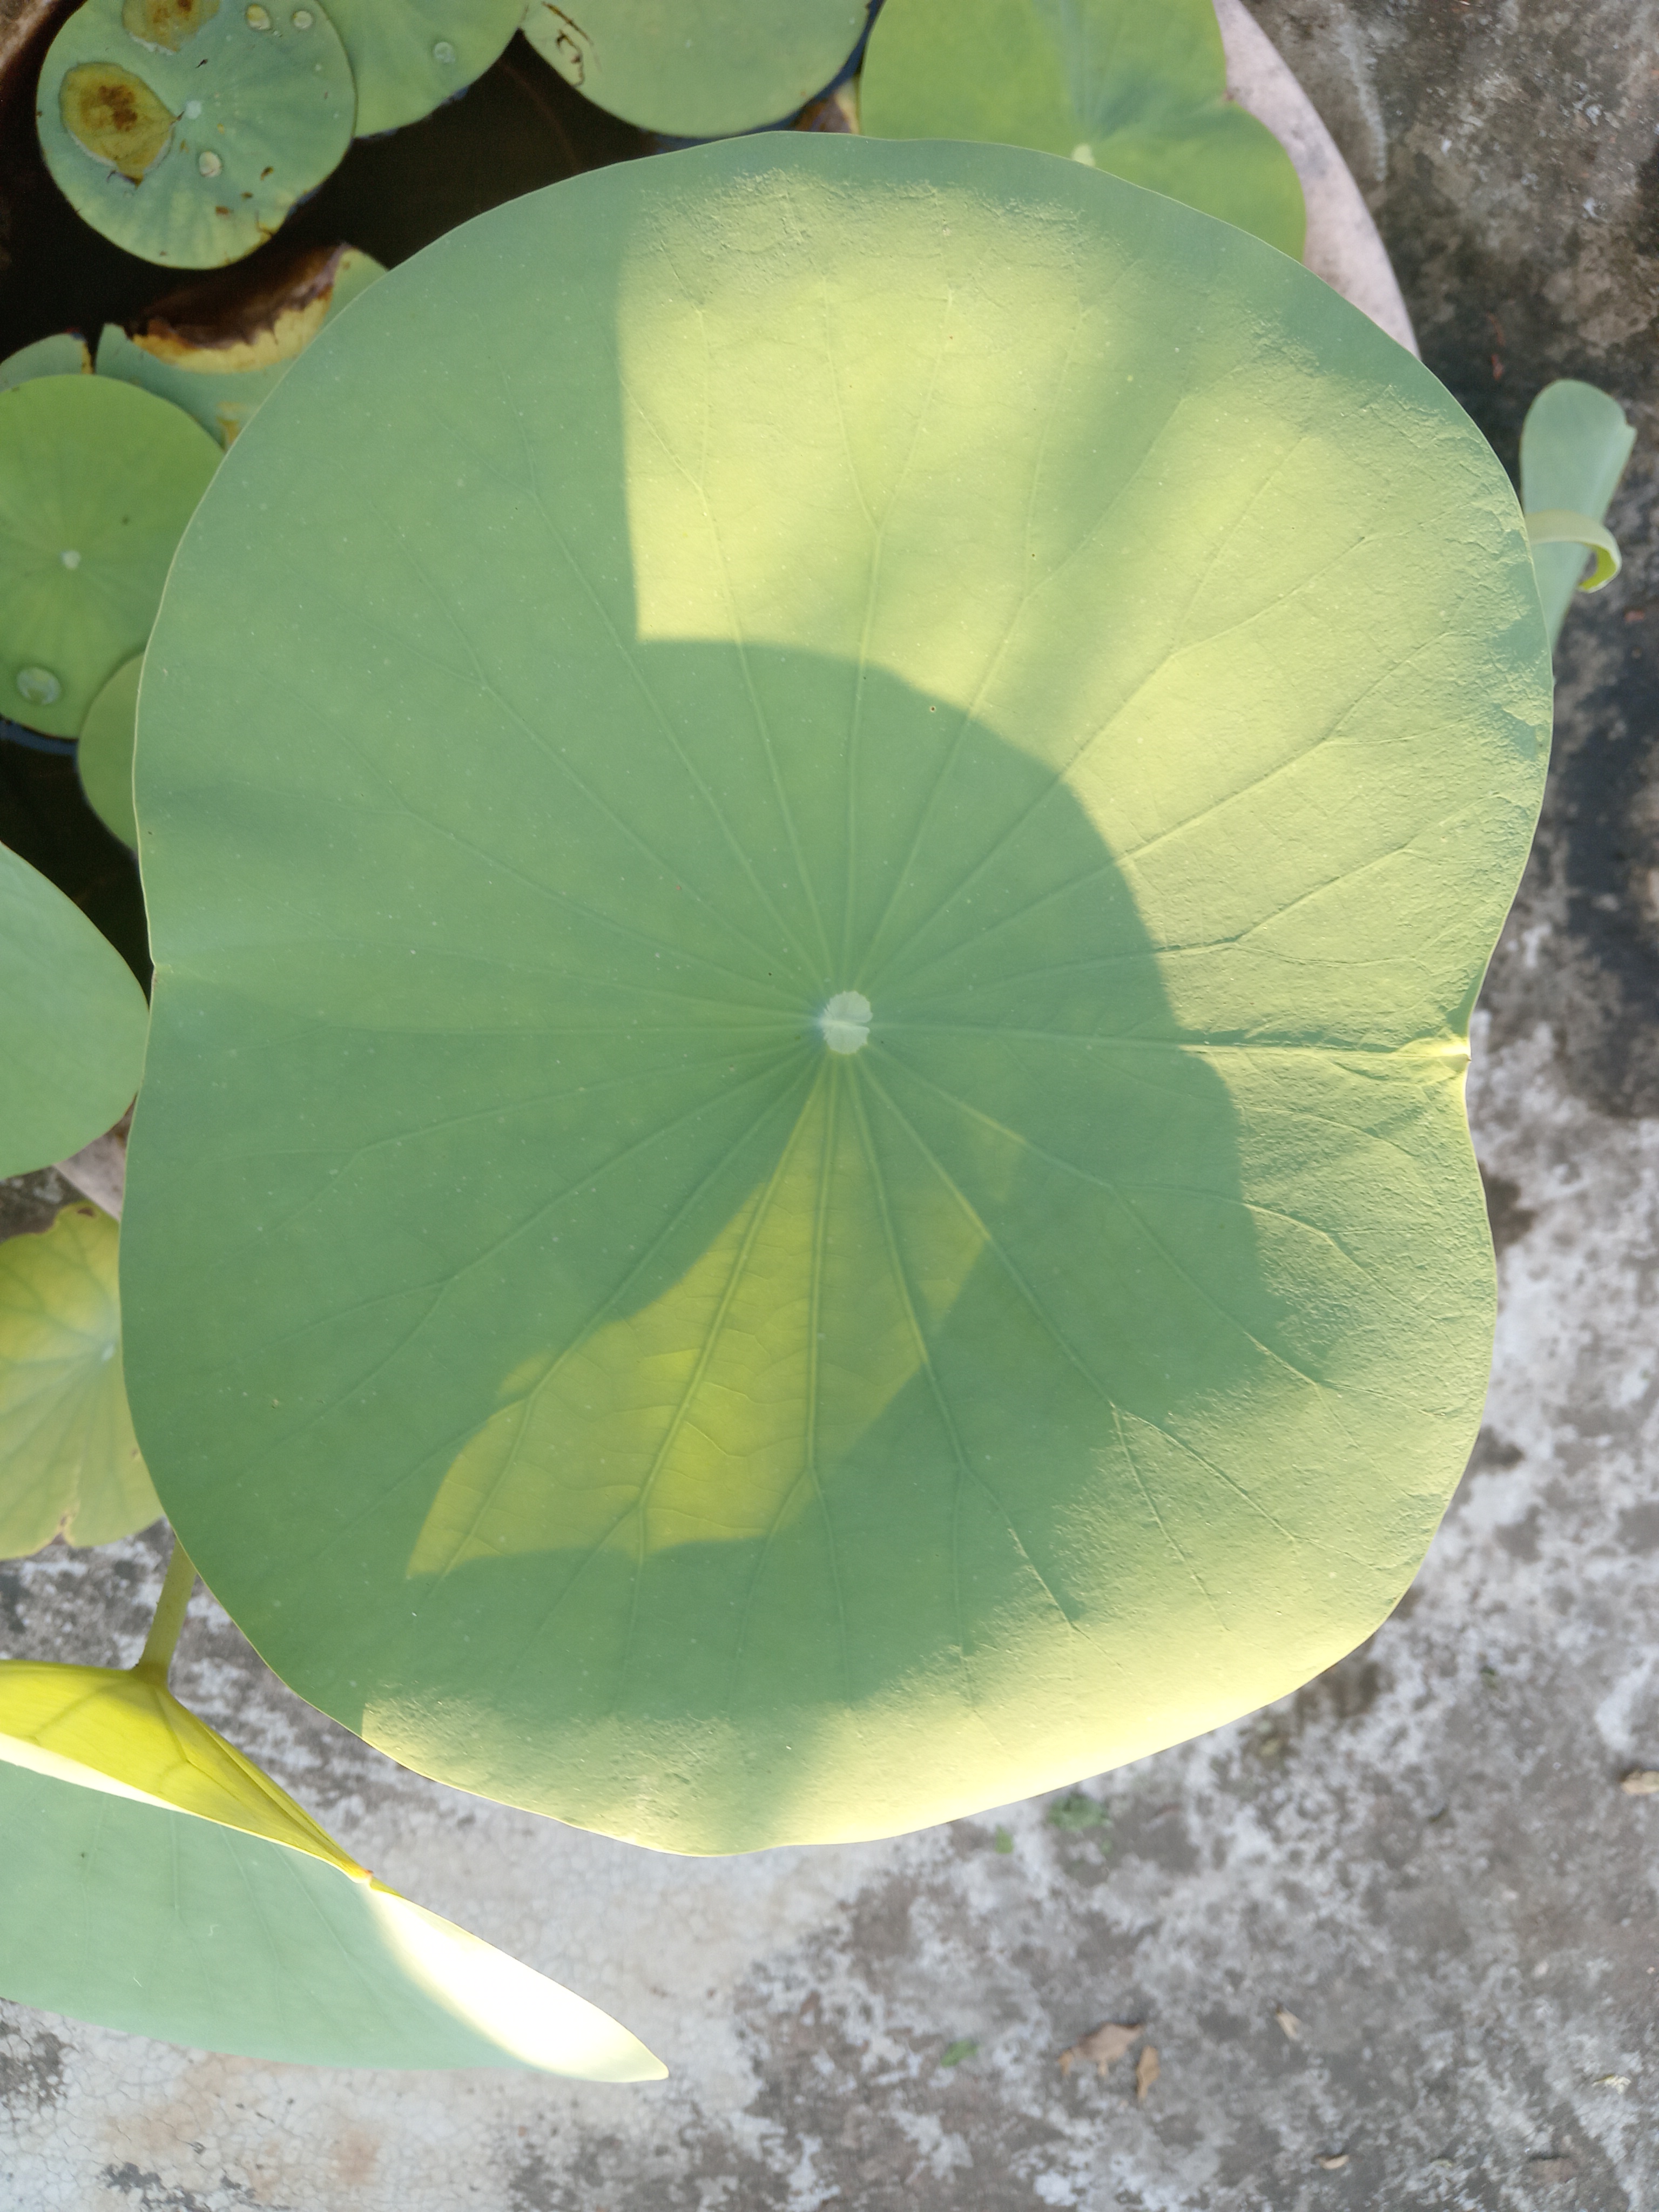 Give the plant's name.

lotus
